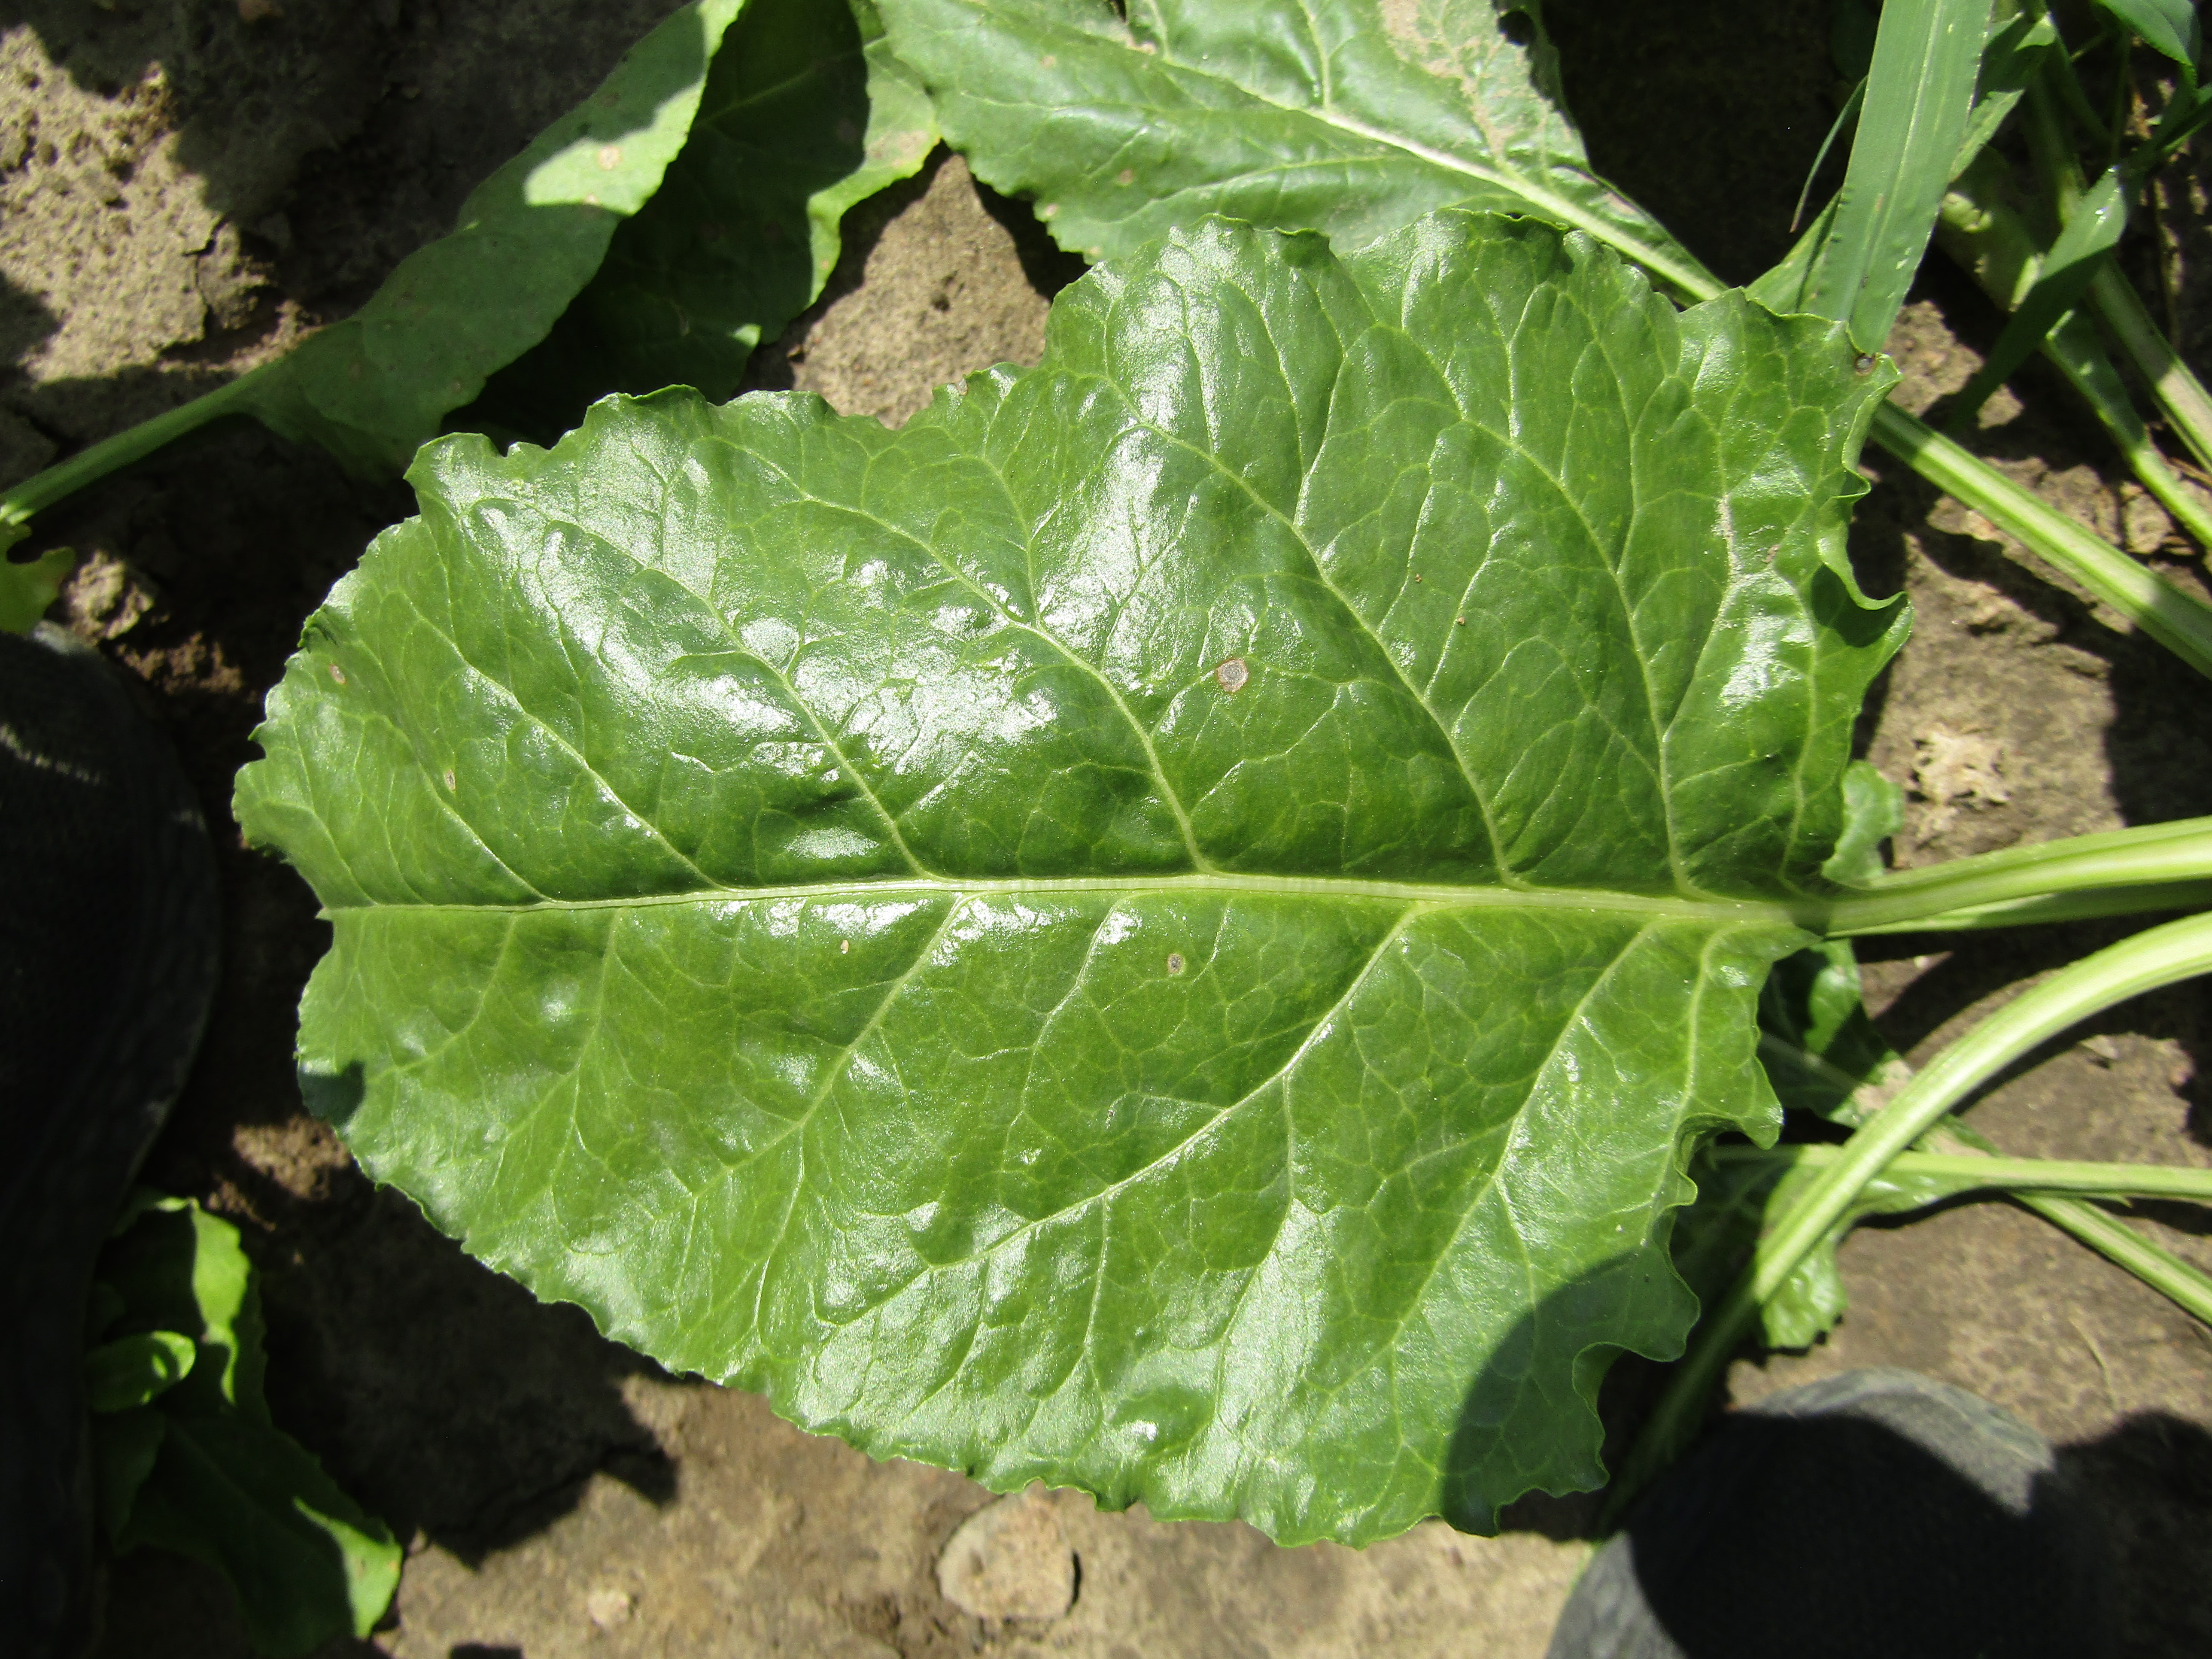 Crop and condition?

beet, cercospora
